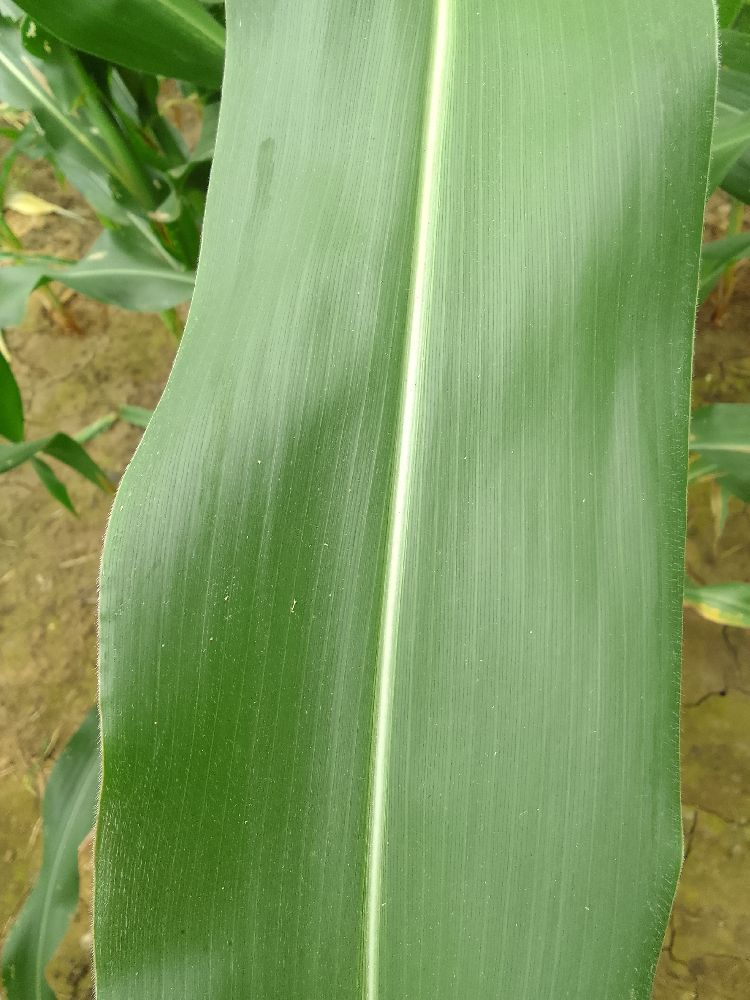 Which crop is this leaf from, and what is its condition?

maize, healthy
